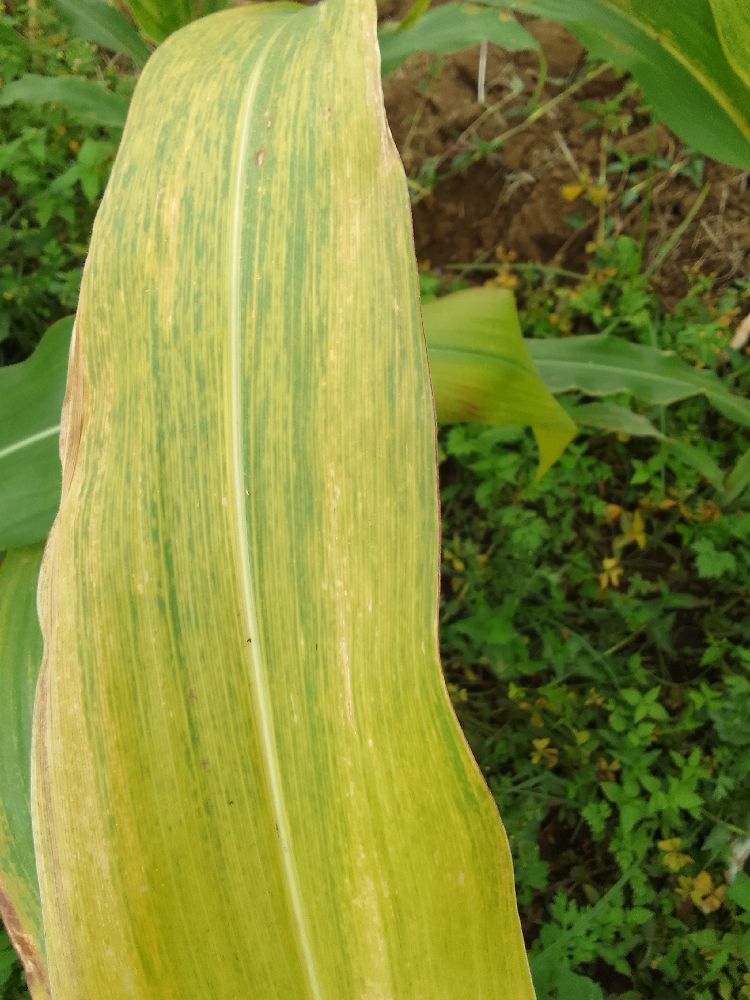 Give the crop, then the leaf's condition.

maize, maize lethal necrosis
